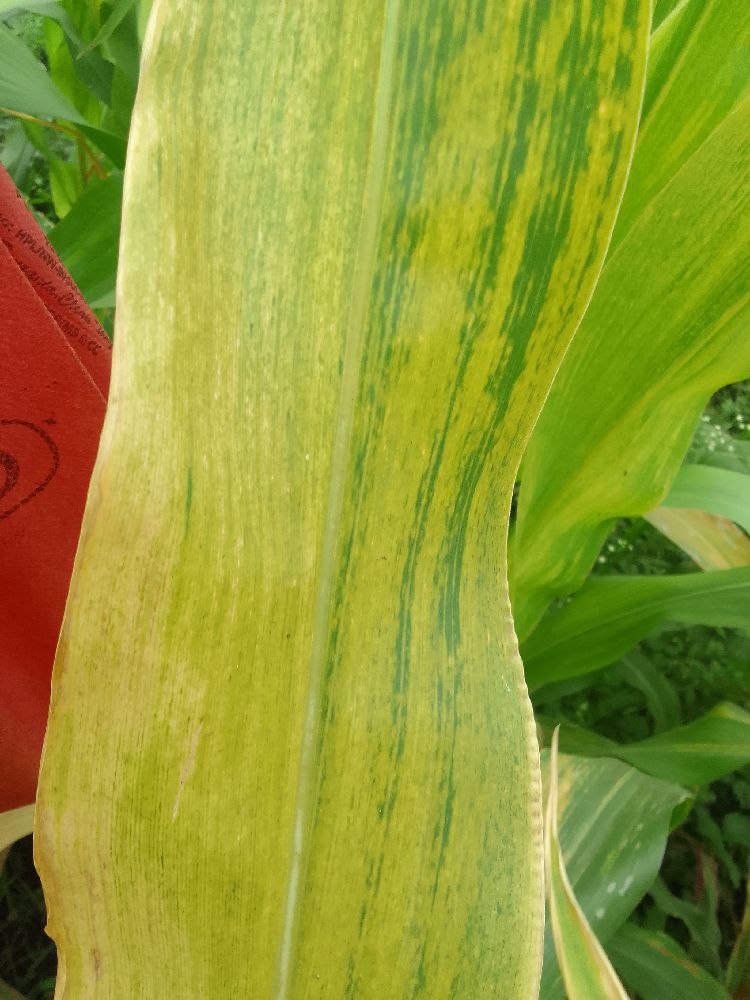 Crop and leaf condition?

maize, maize lethal necrosis
